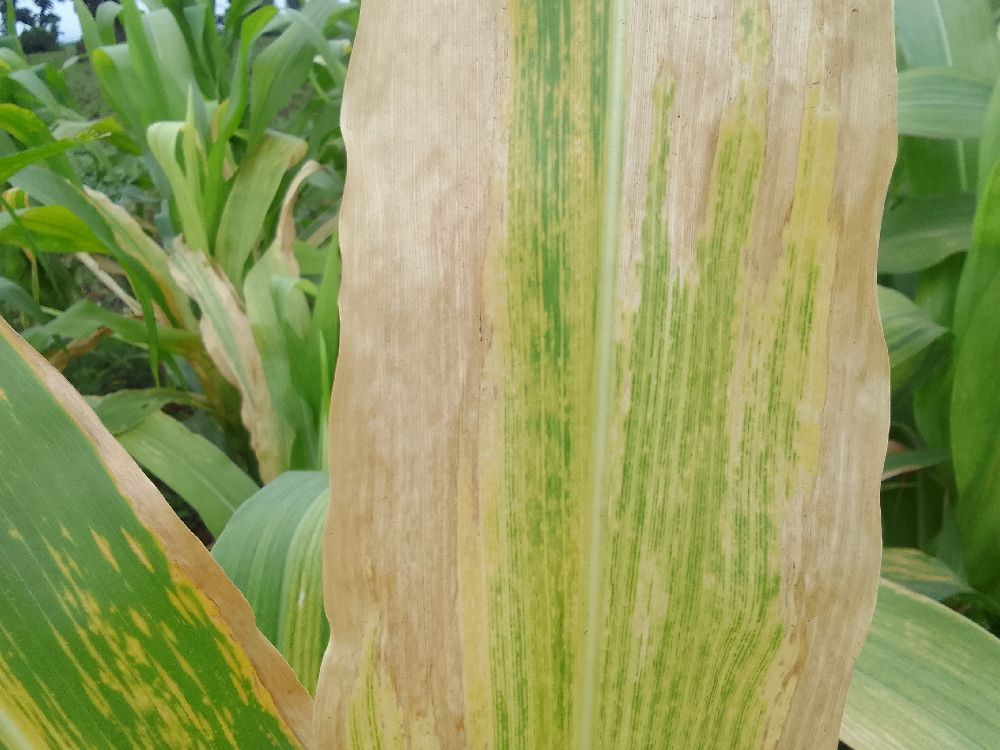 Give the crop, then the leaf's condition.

maize, maize lethal necrosis
